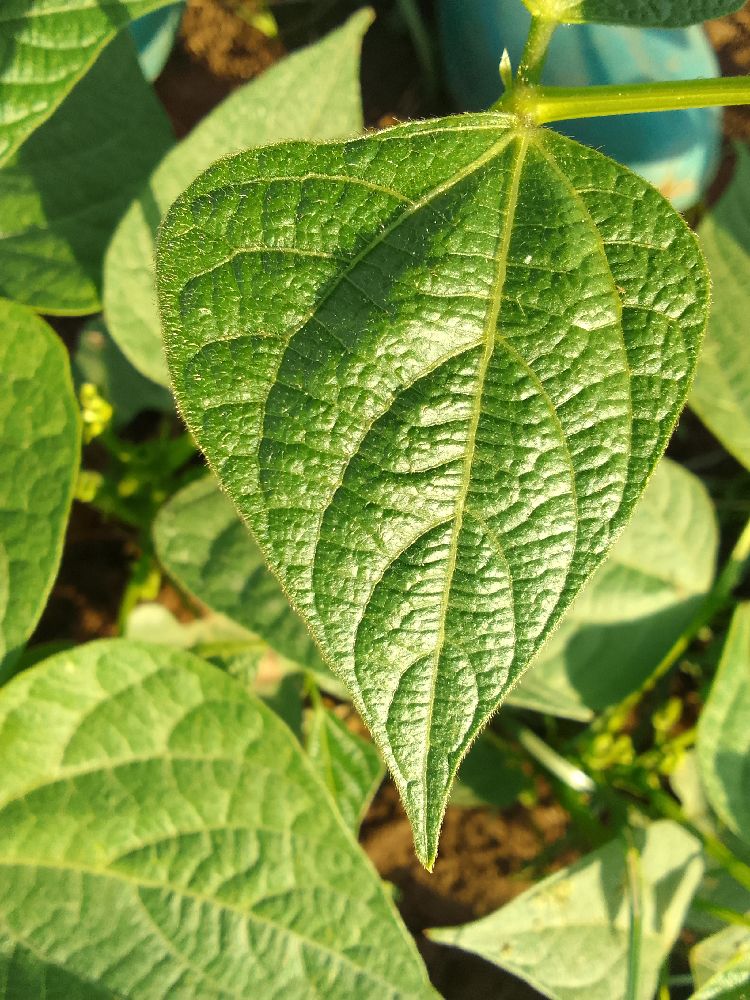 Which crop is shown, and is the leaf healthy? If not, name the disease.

common bean, healthy
